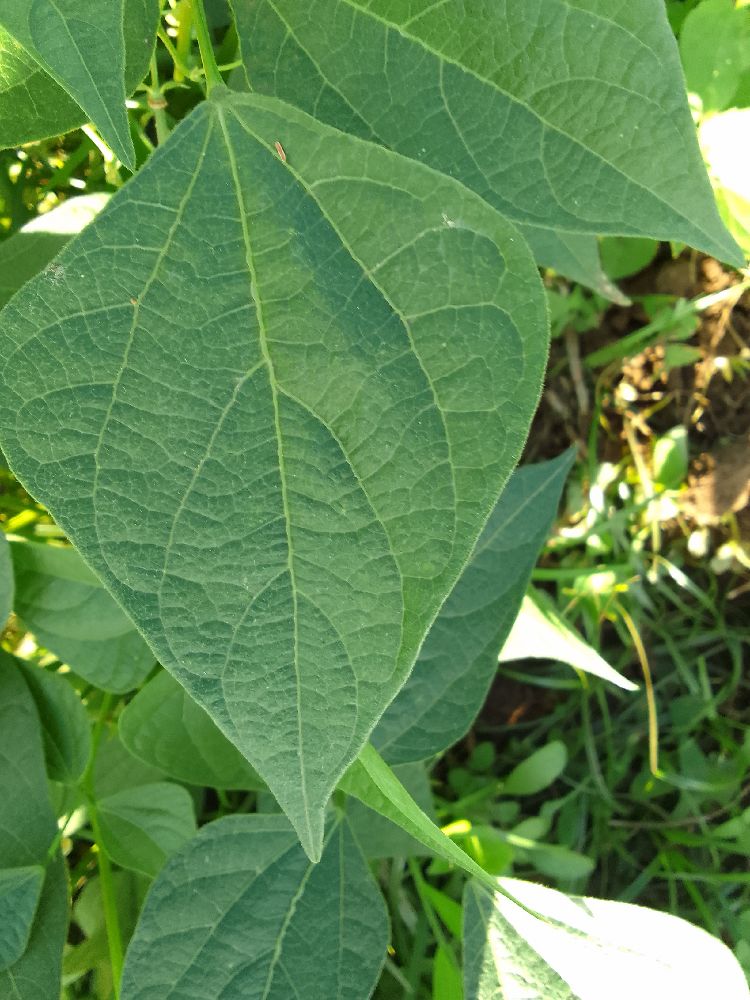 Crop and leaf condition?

common bean, healthy
